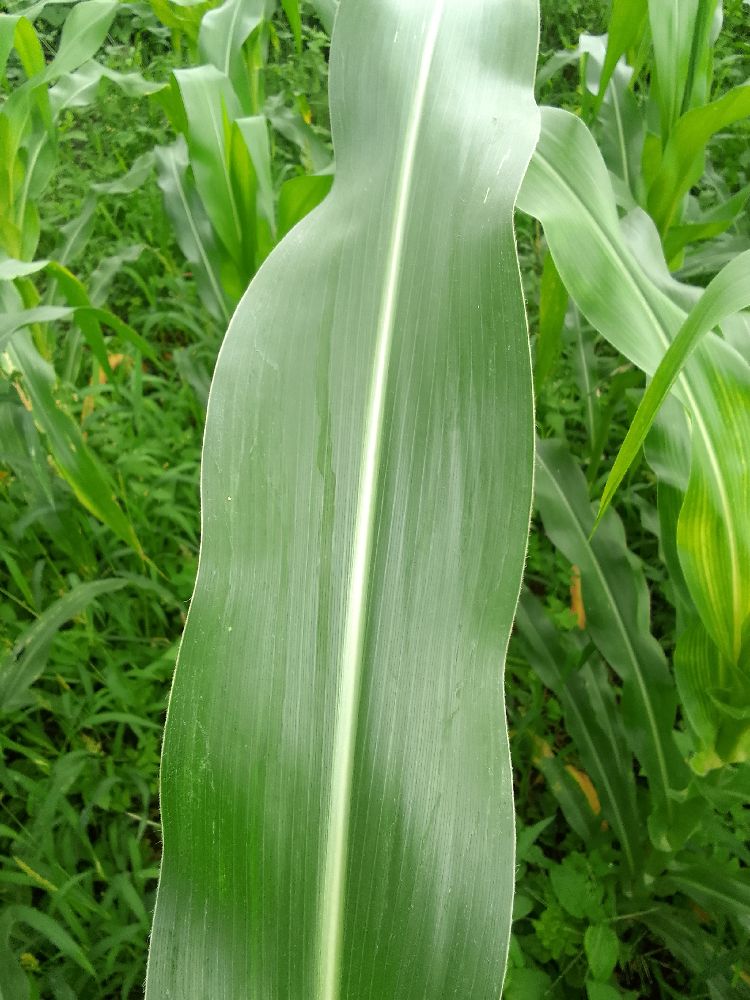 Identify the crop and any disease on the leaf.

maize, healthy
